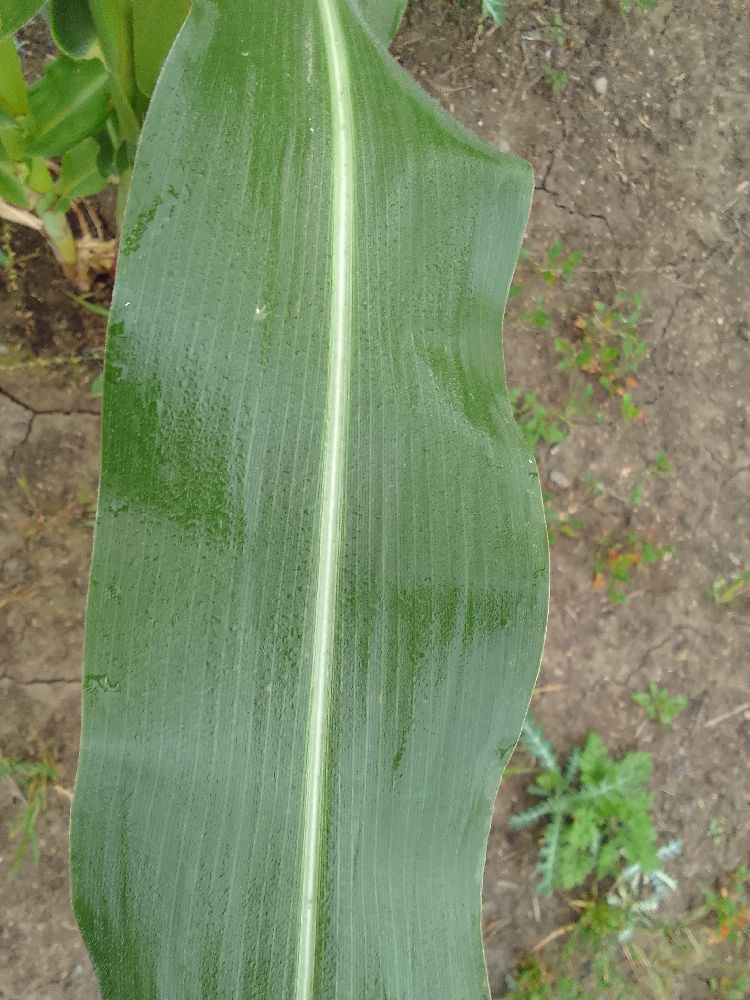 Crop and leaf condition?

maize, healthy
